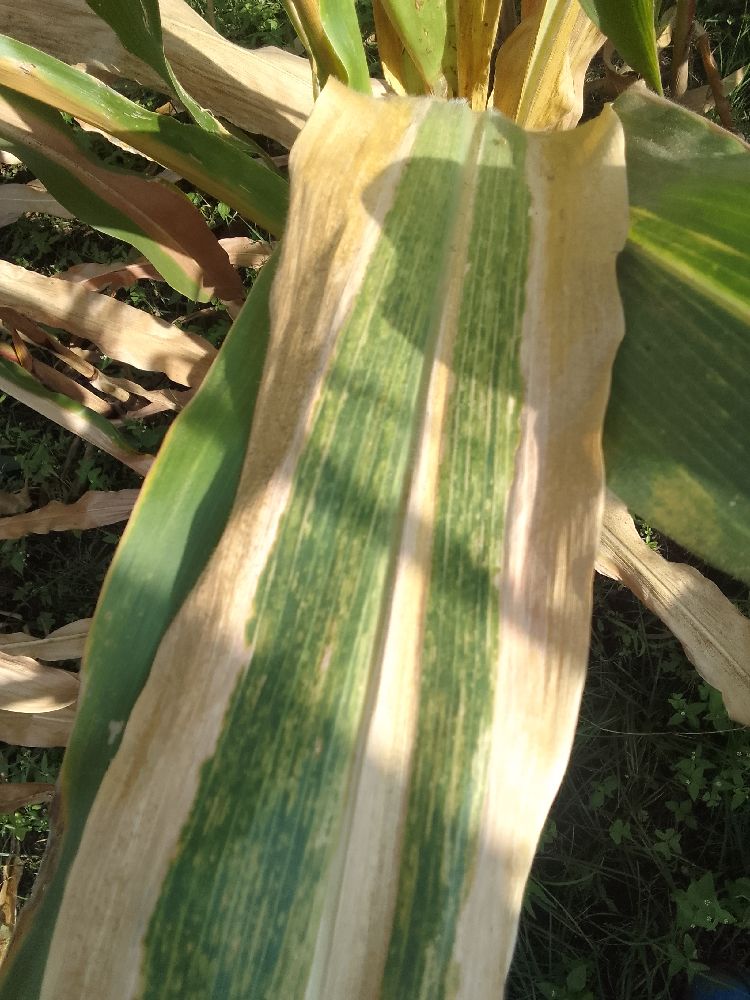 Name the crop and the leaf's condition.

maize, maize lethal necrosis
